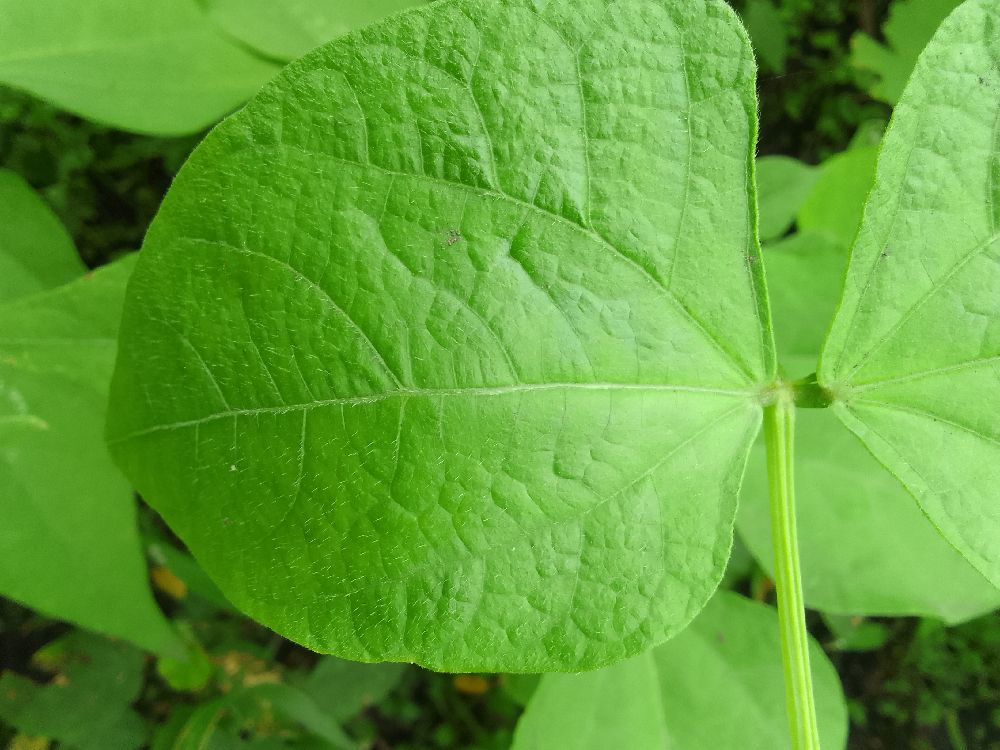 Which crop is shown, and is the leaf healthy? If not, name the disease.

common bean, healthy
